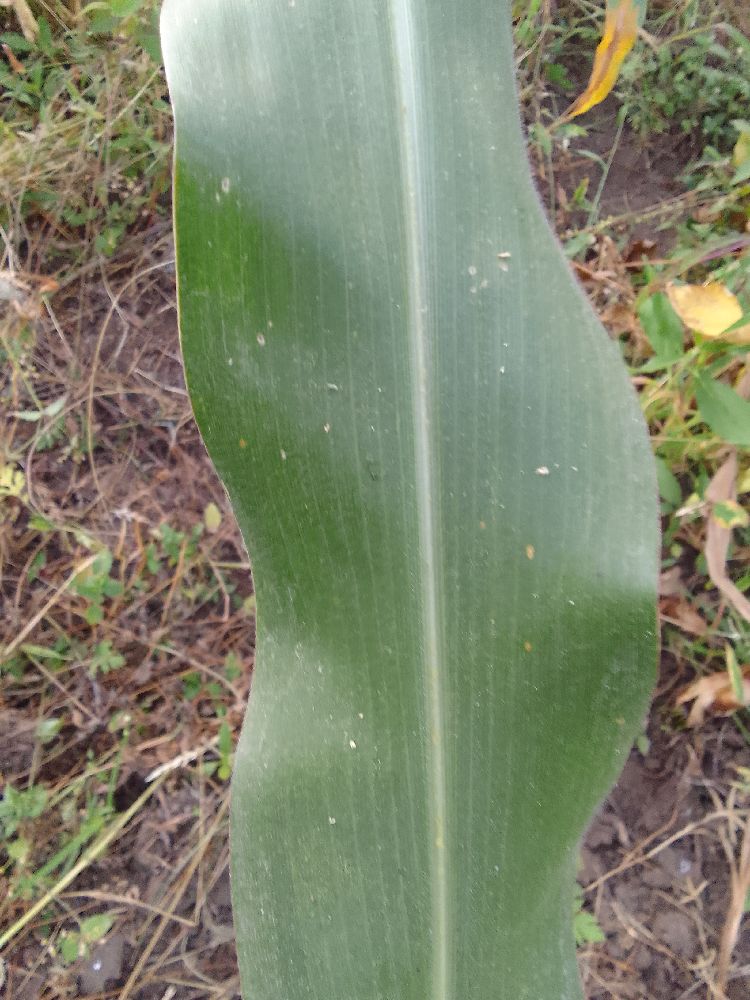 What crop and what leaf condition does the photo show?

maize, healthy
